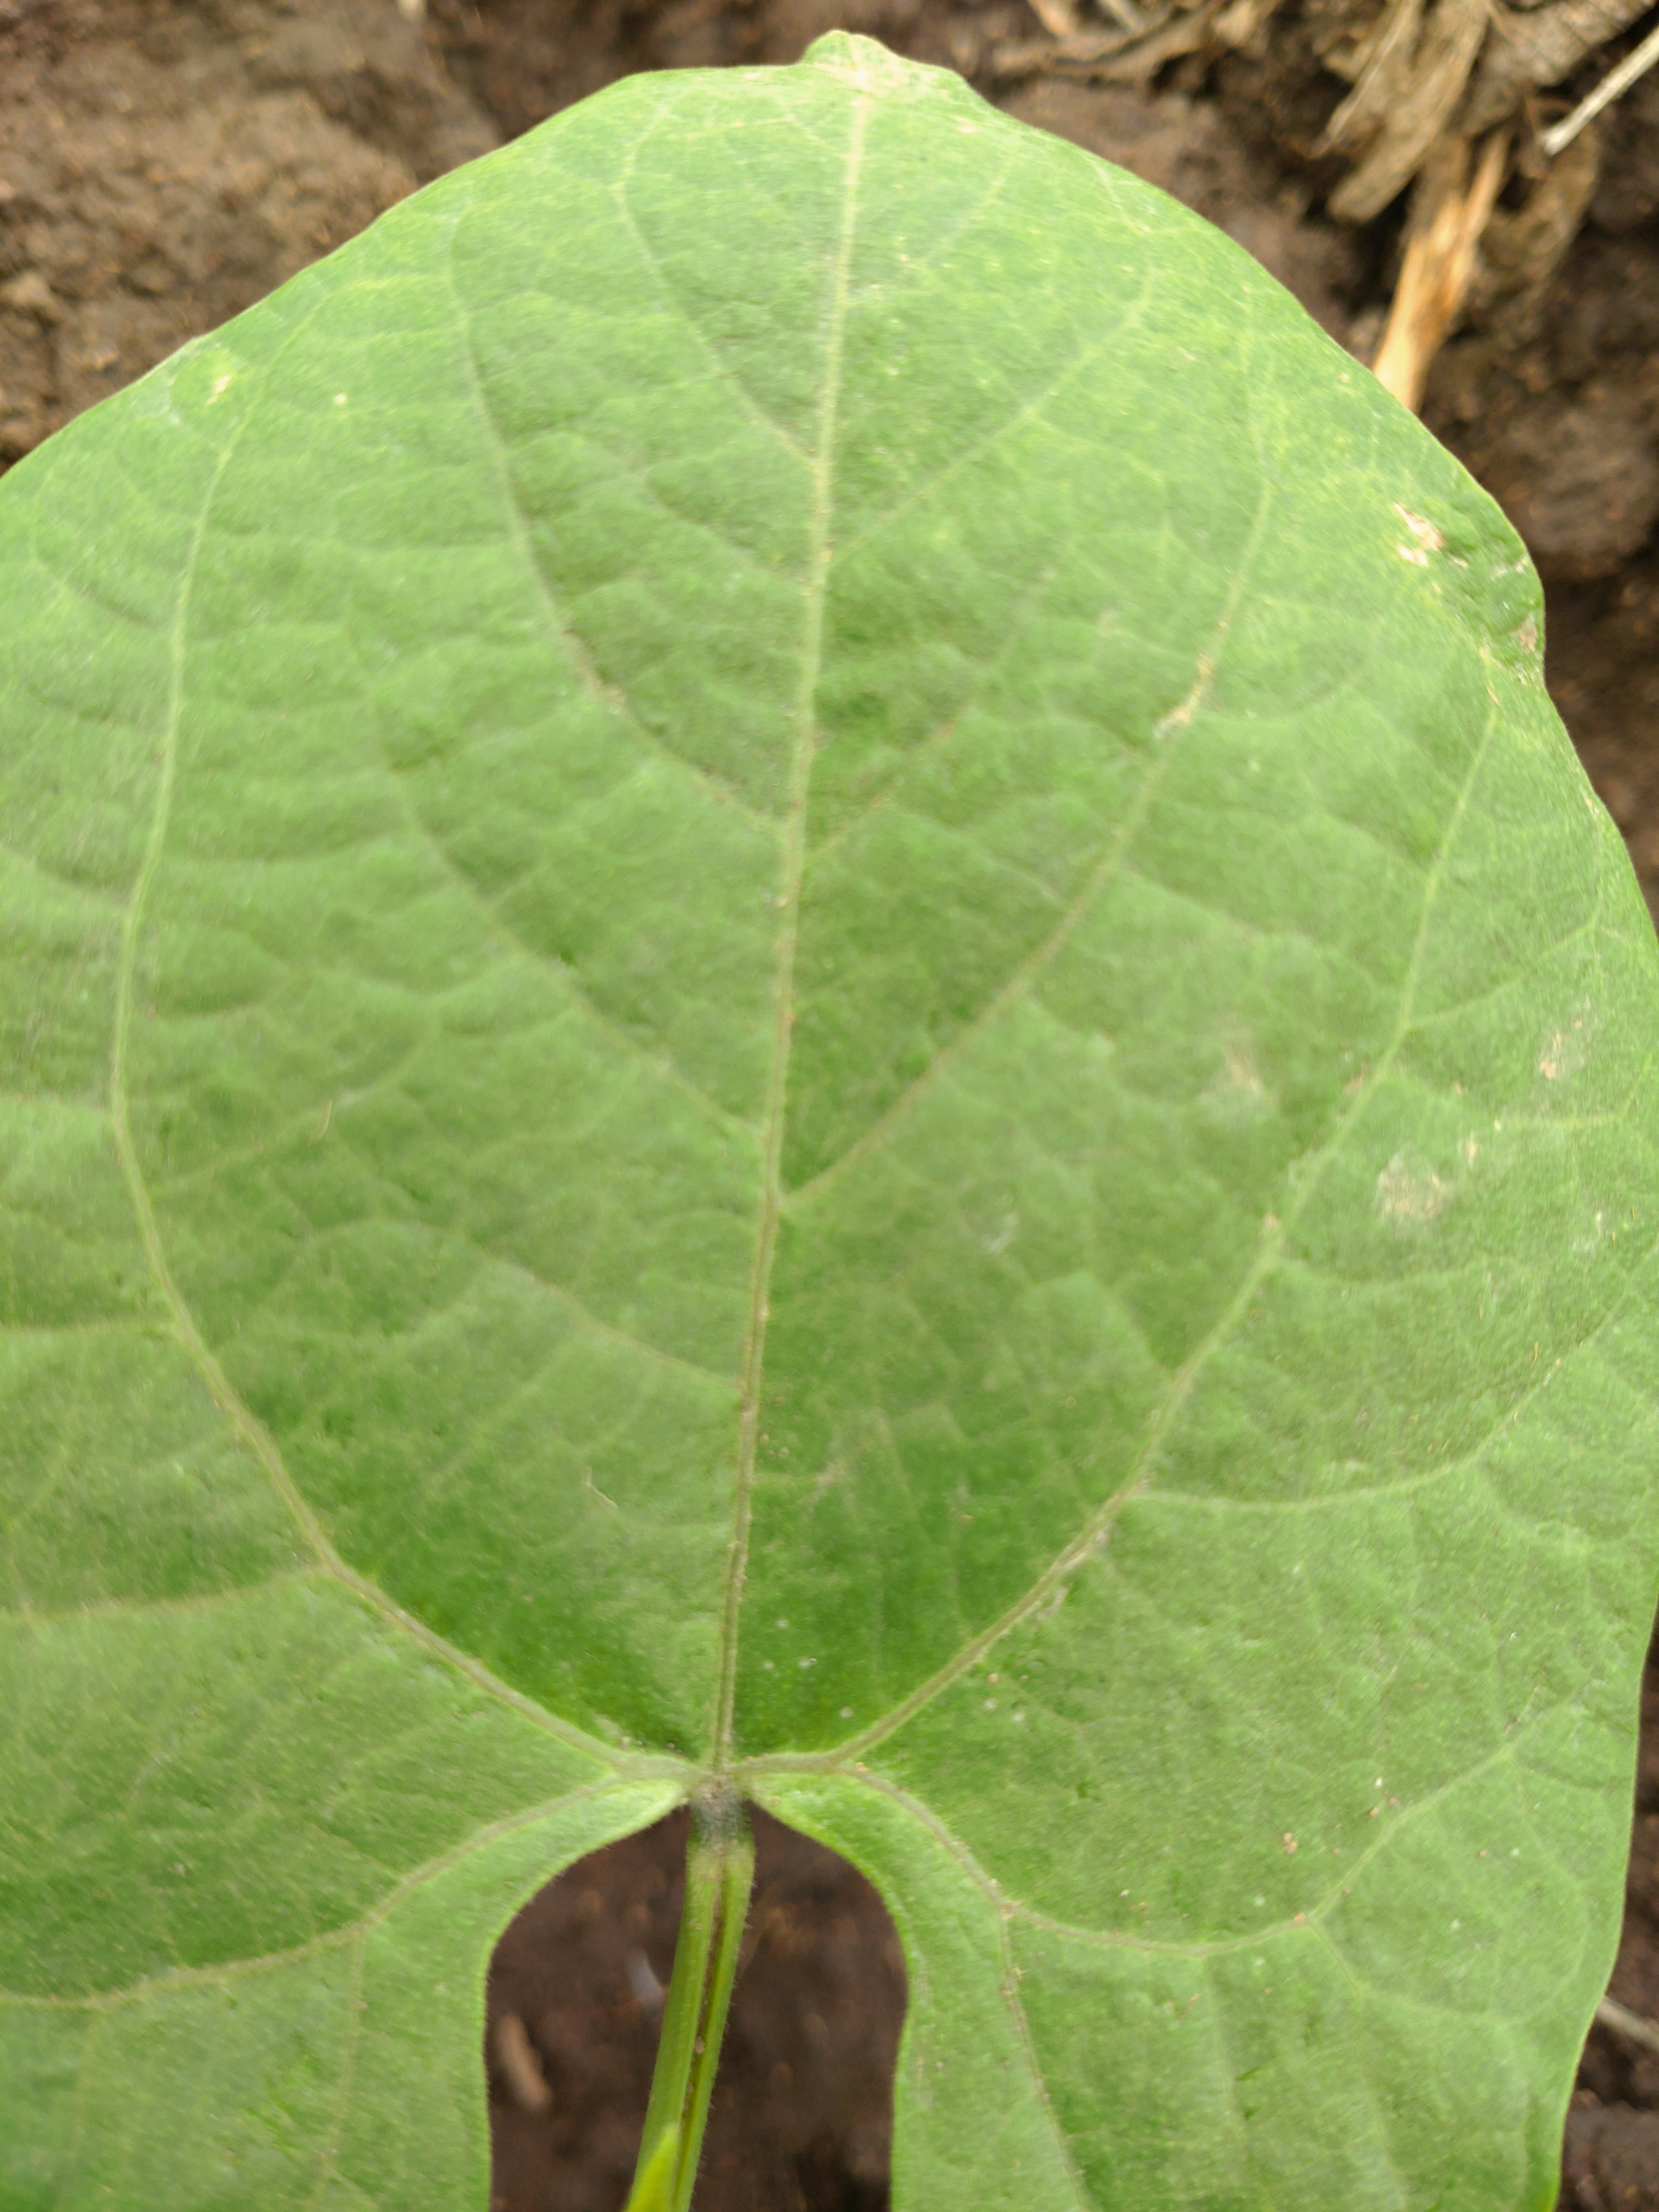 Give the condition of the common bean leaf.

healthy
